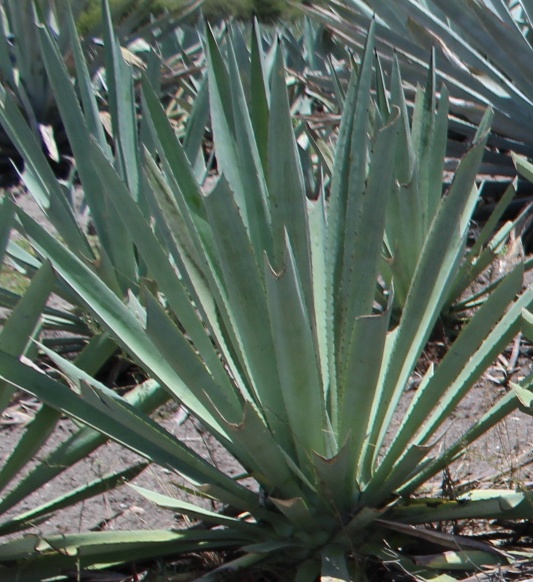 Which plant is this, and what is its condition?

agave, healthy
